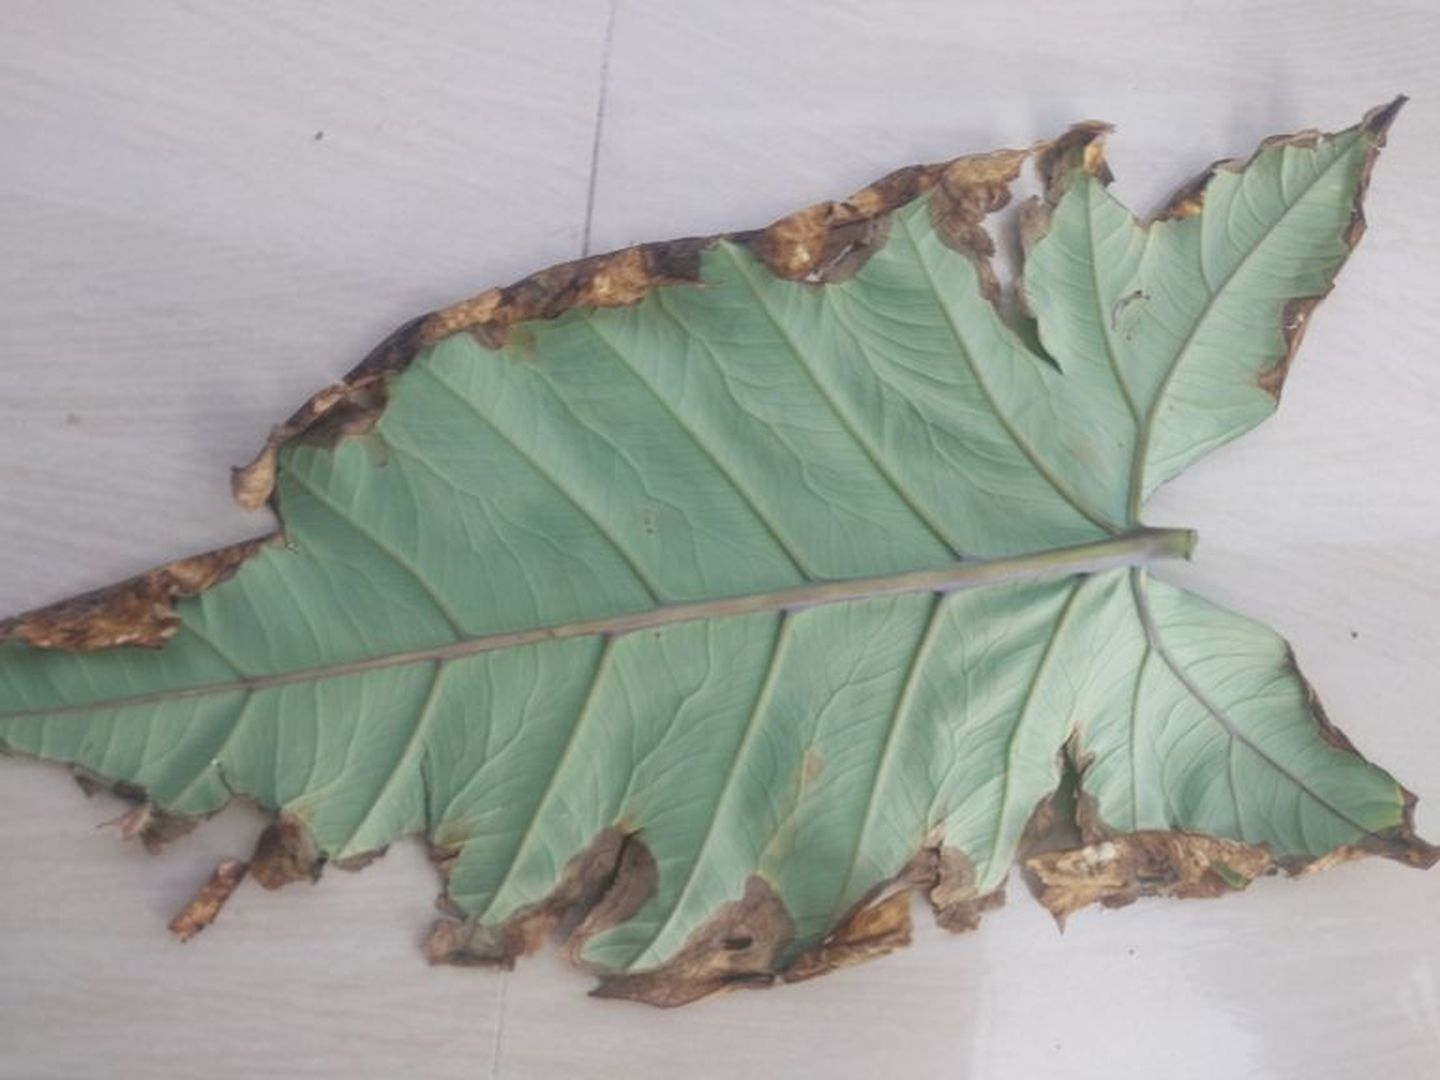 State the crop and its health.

taro, leaf blight
